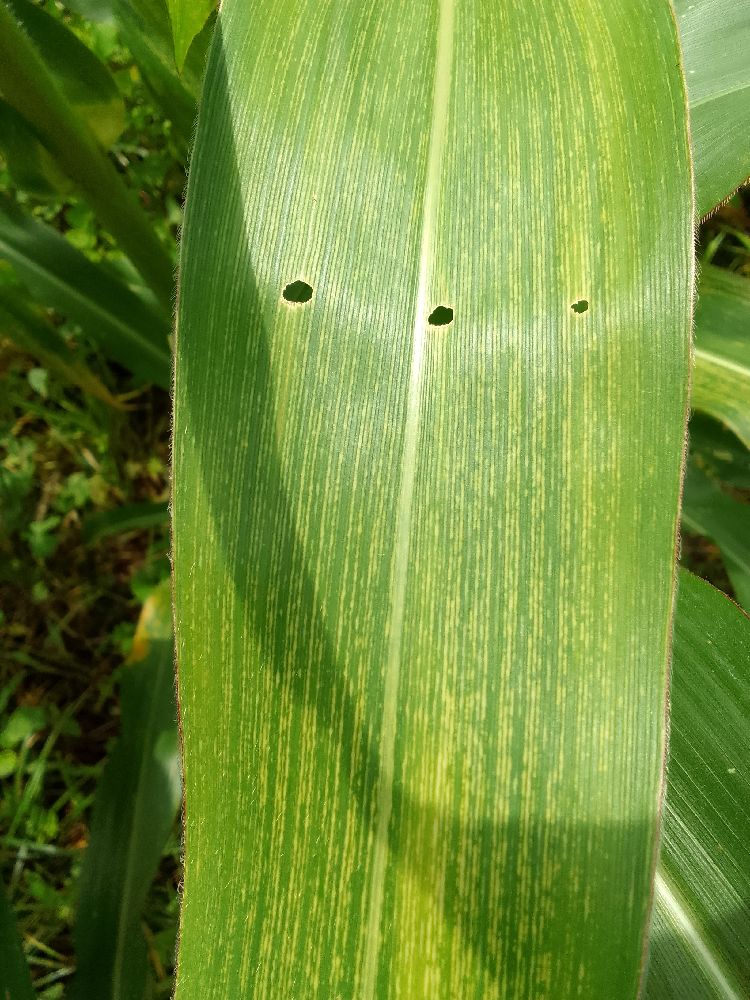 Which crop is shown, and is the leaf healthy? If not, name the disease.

maize, maize streak virus
